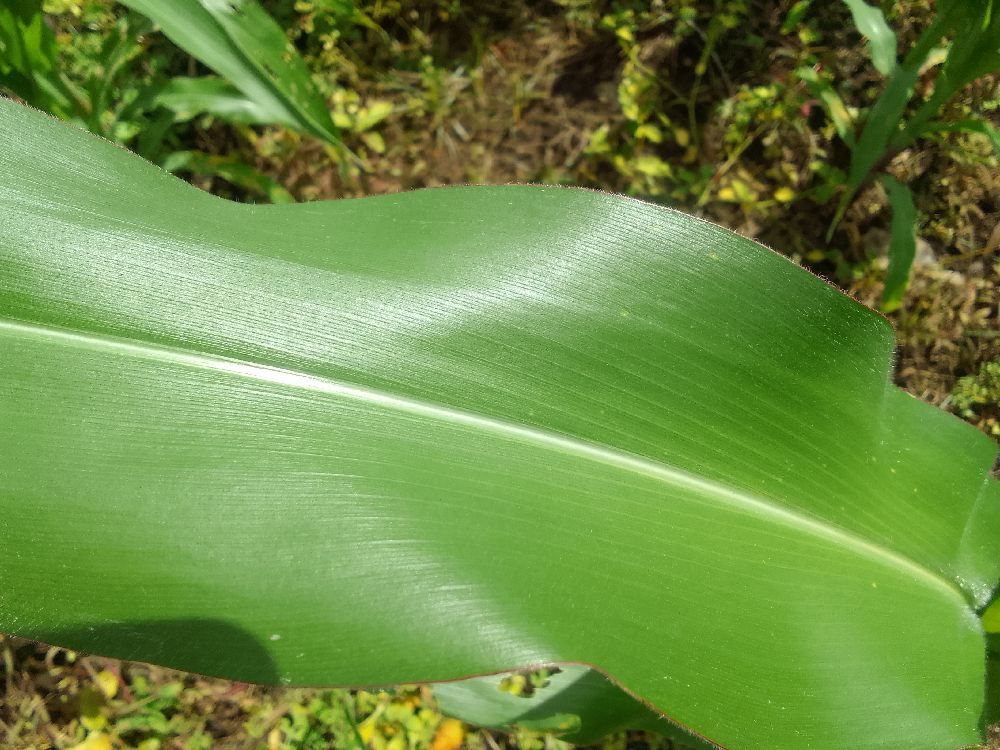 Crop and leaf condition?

maize, healthy
